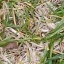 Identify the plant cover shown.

grass
